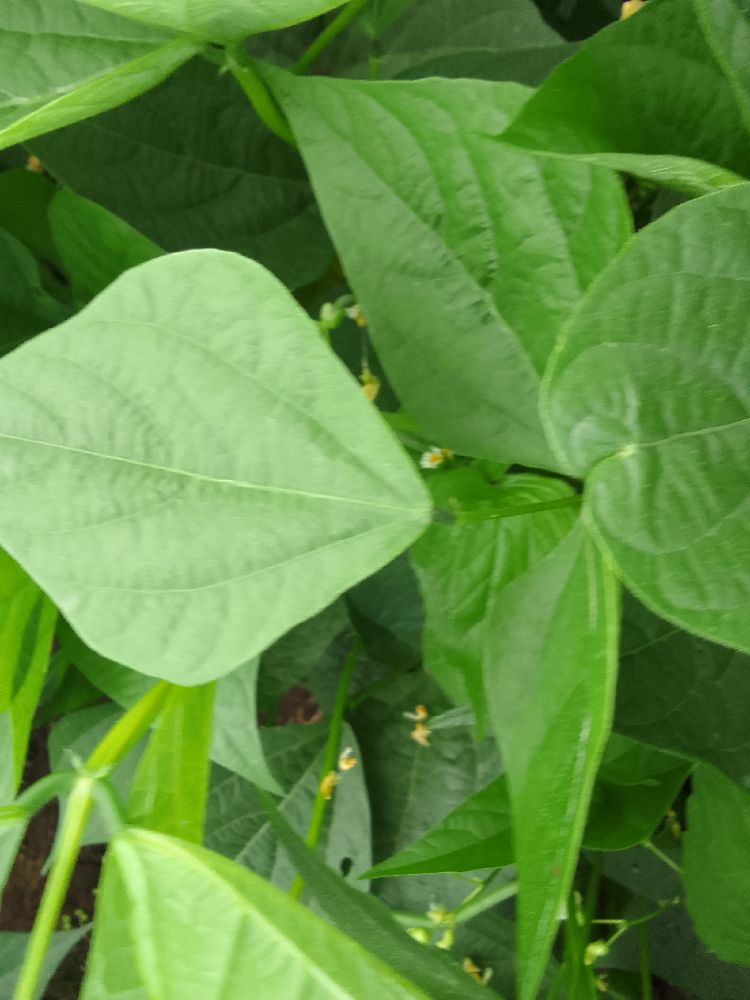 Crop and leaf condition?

common bean, healthy
